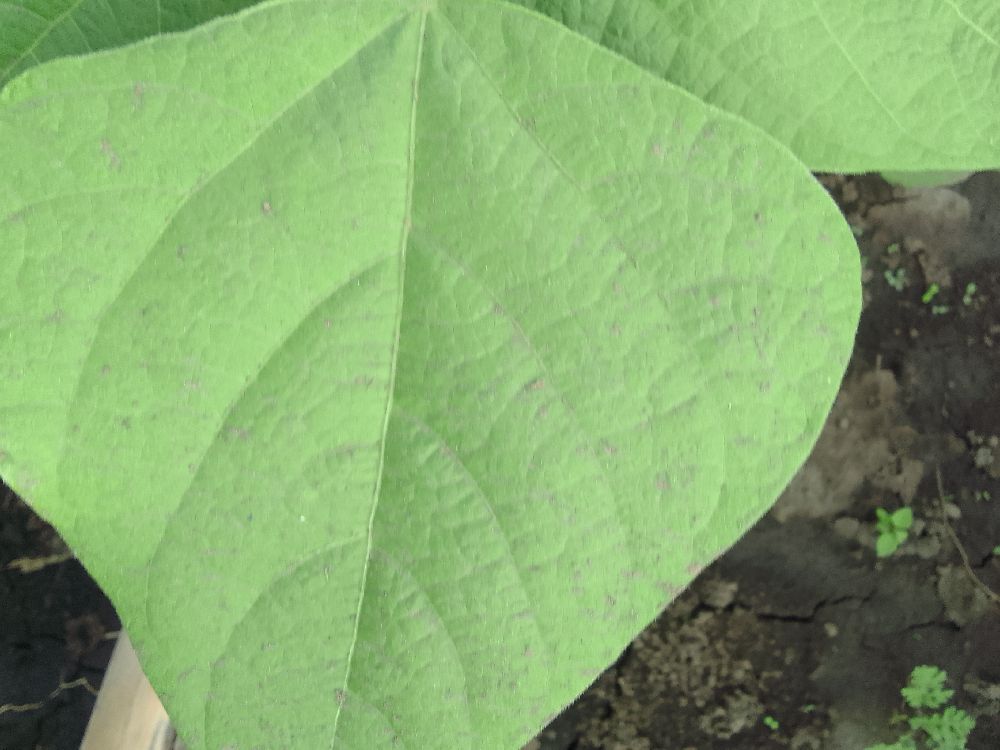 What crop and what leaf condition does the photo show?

common bean, healthy
